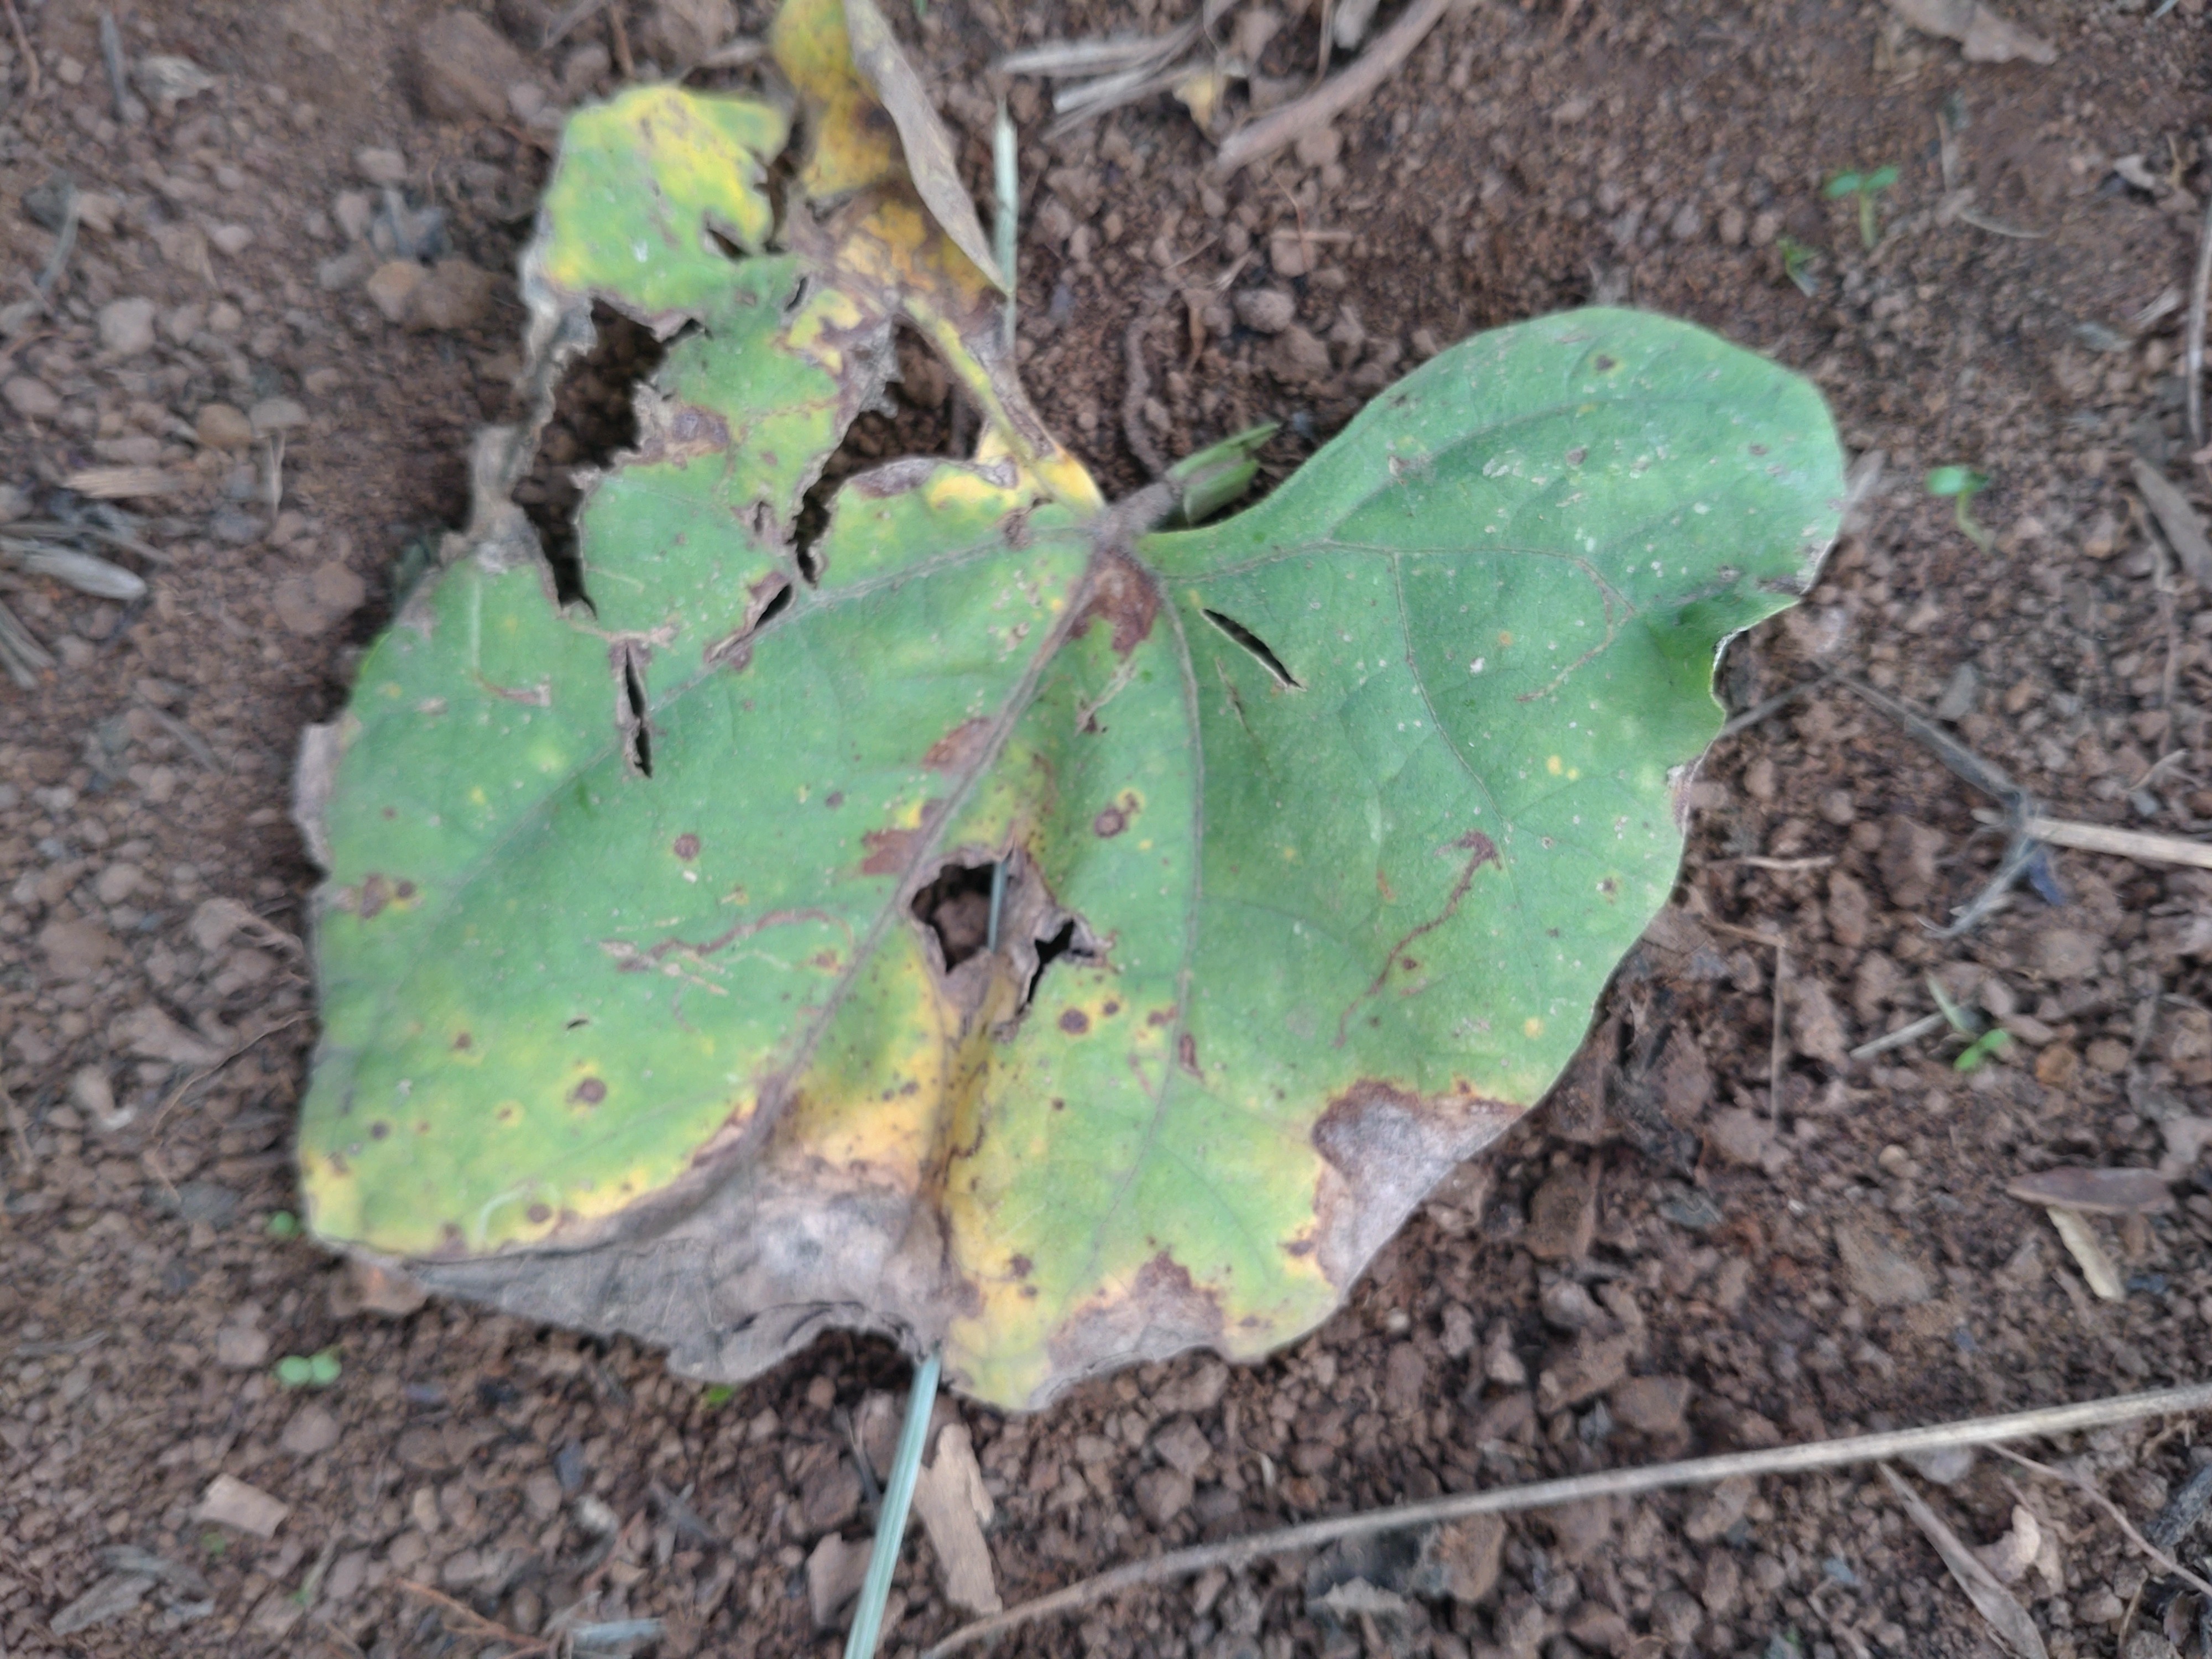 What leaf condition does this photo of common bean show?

rust
